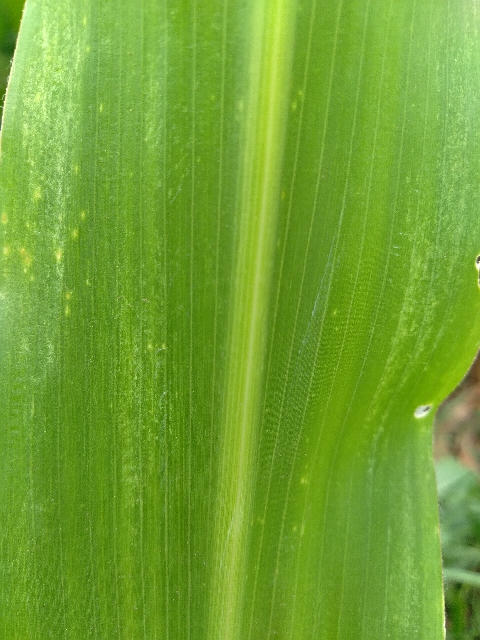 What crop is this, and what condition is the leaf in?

maize, maize lethal necrosis
